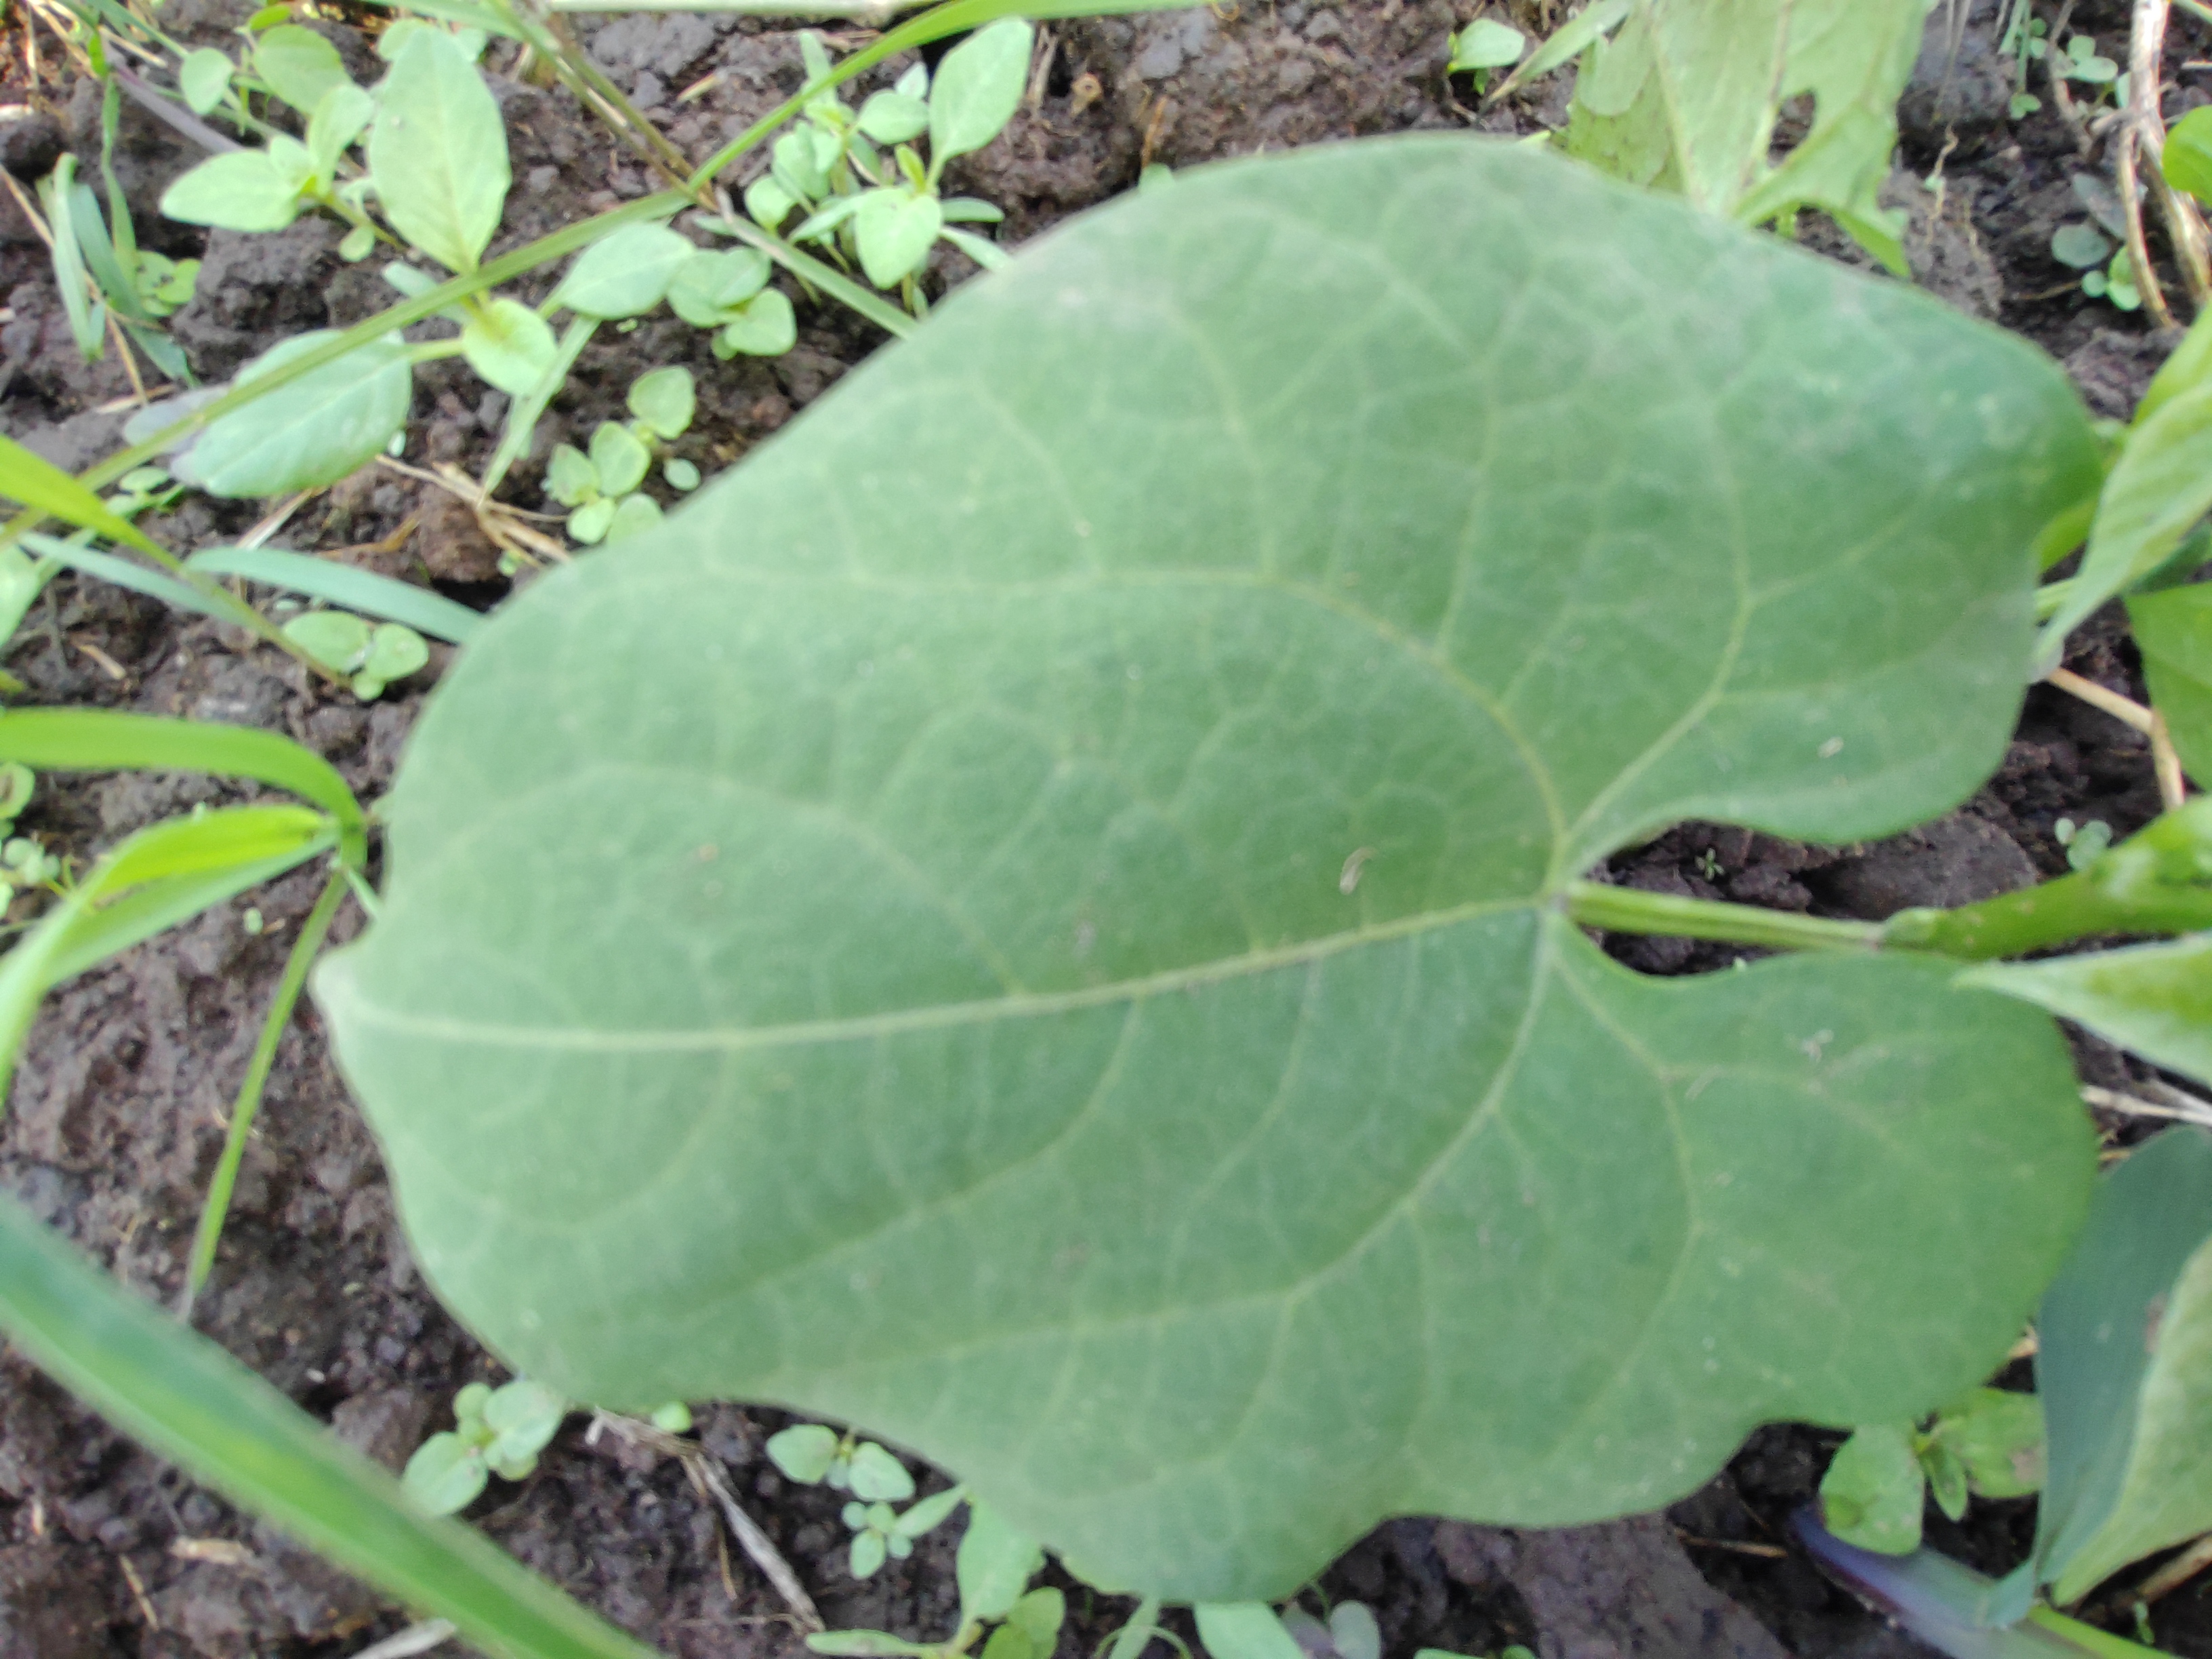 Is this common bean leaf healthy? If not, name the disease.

healthy
